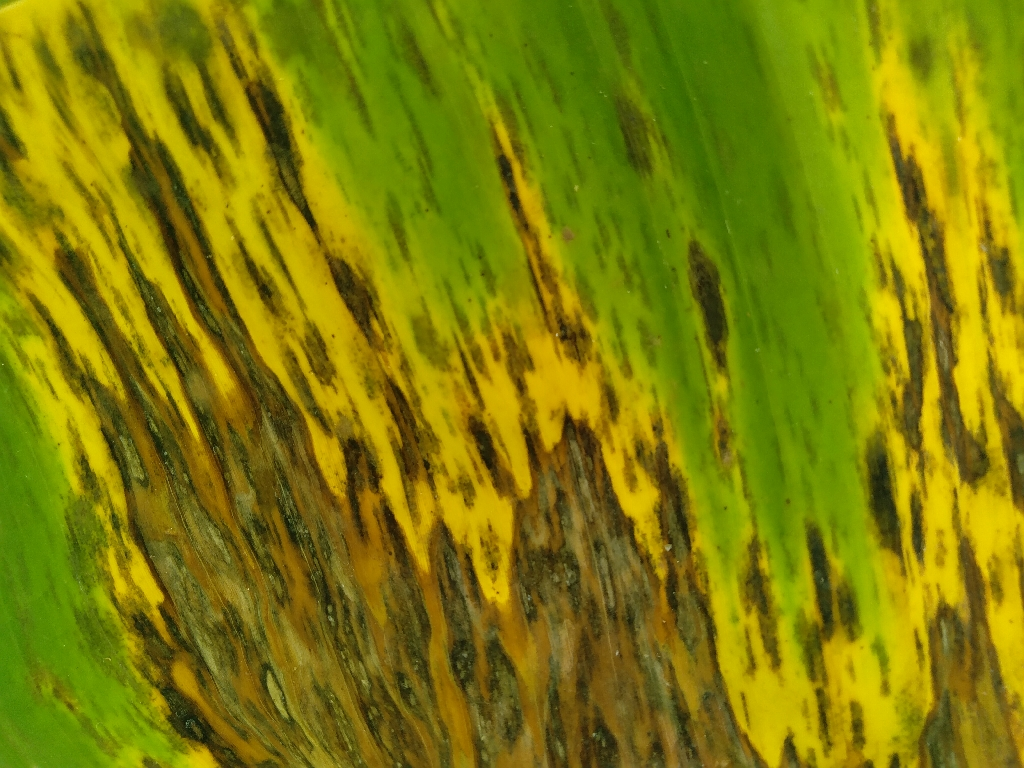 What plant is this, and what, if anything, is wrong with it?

banana, black sigatoka
